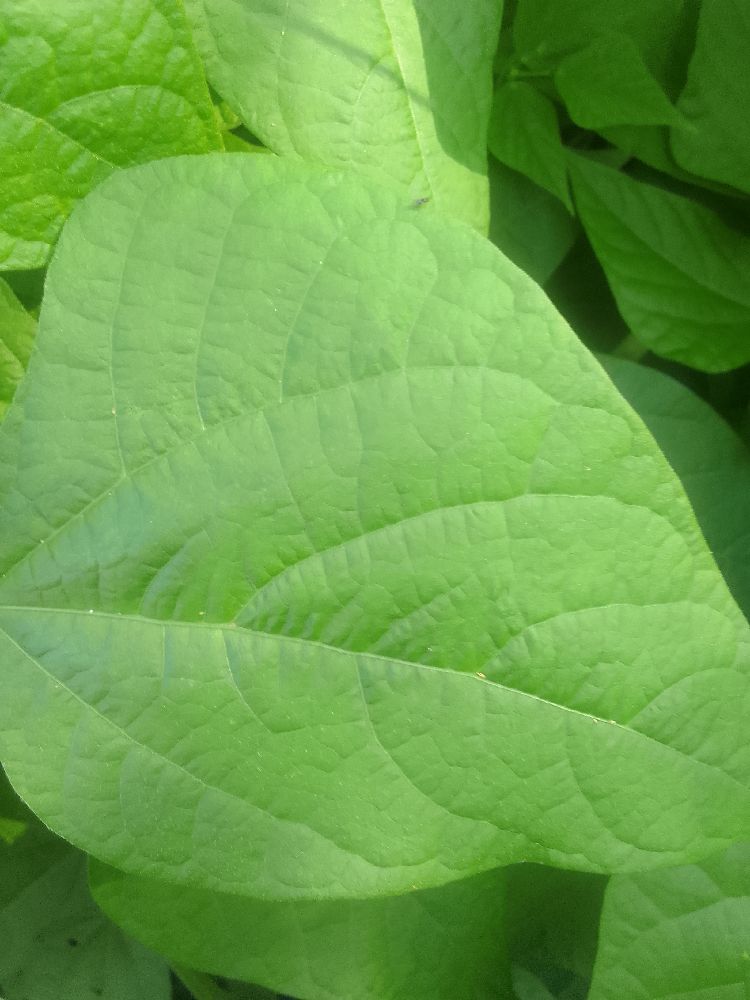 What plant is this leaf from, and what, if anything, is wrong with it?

common bean, healthy
